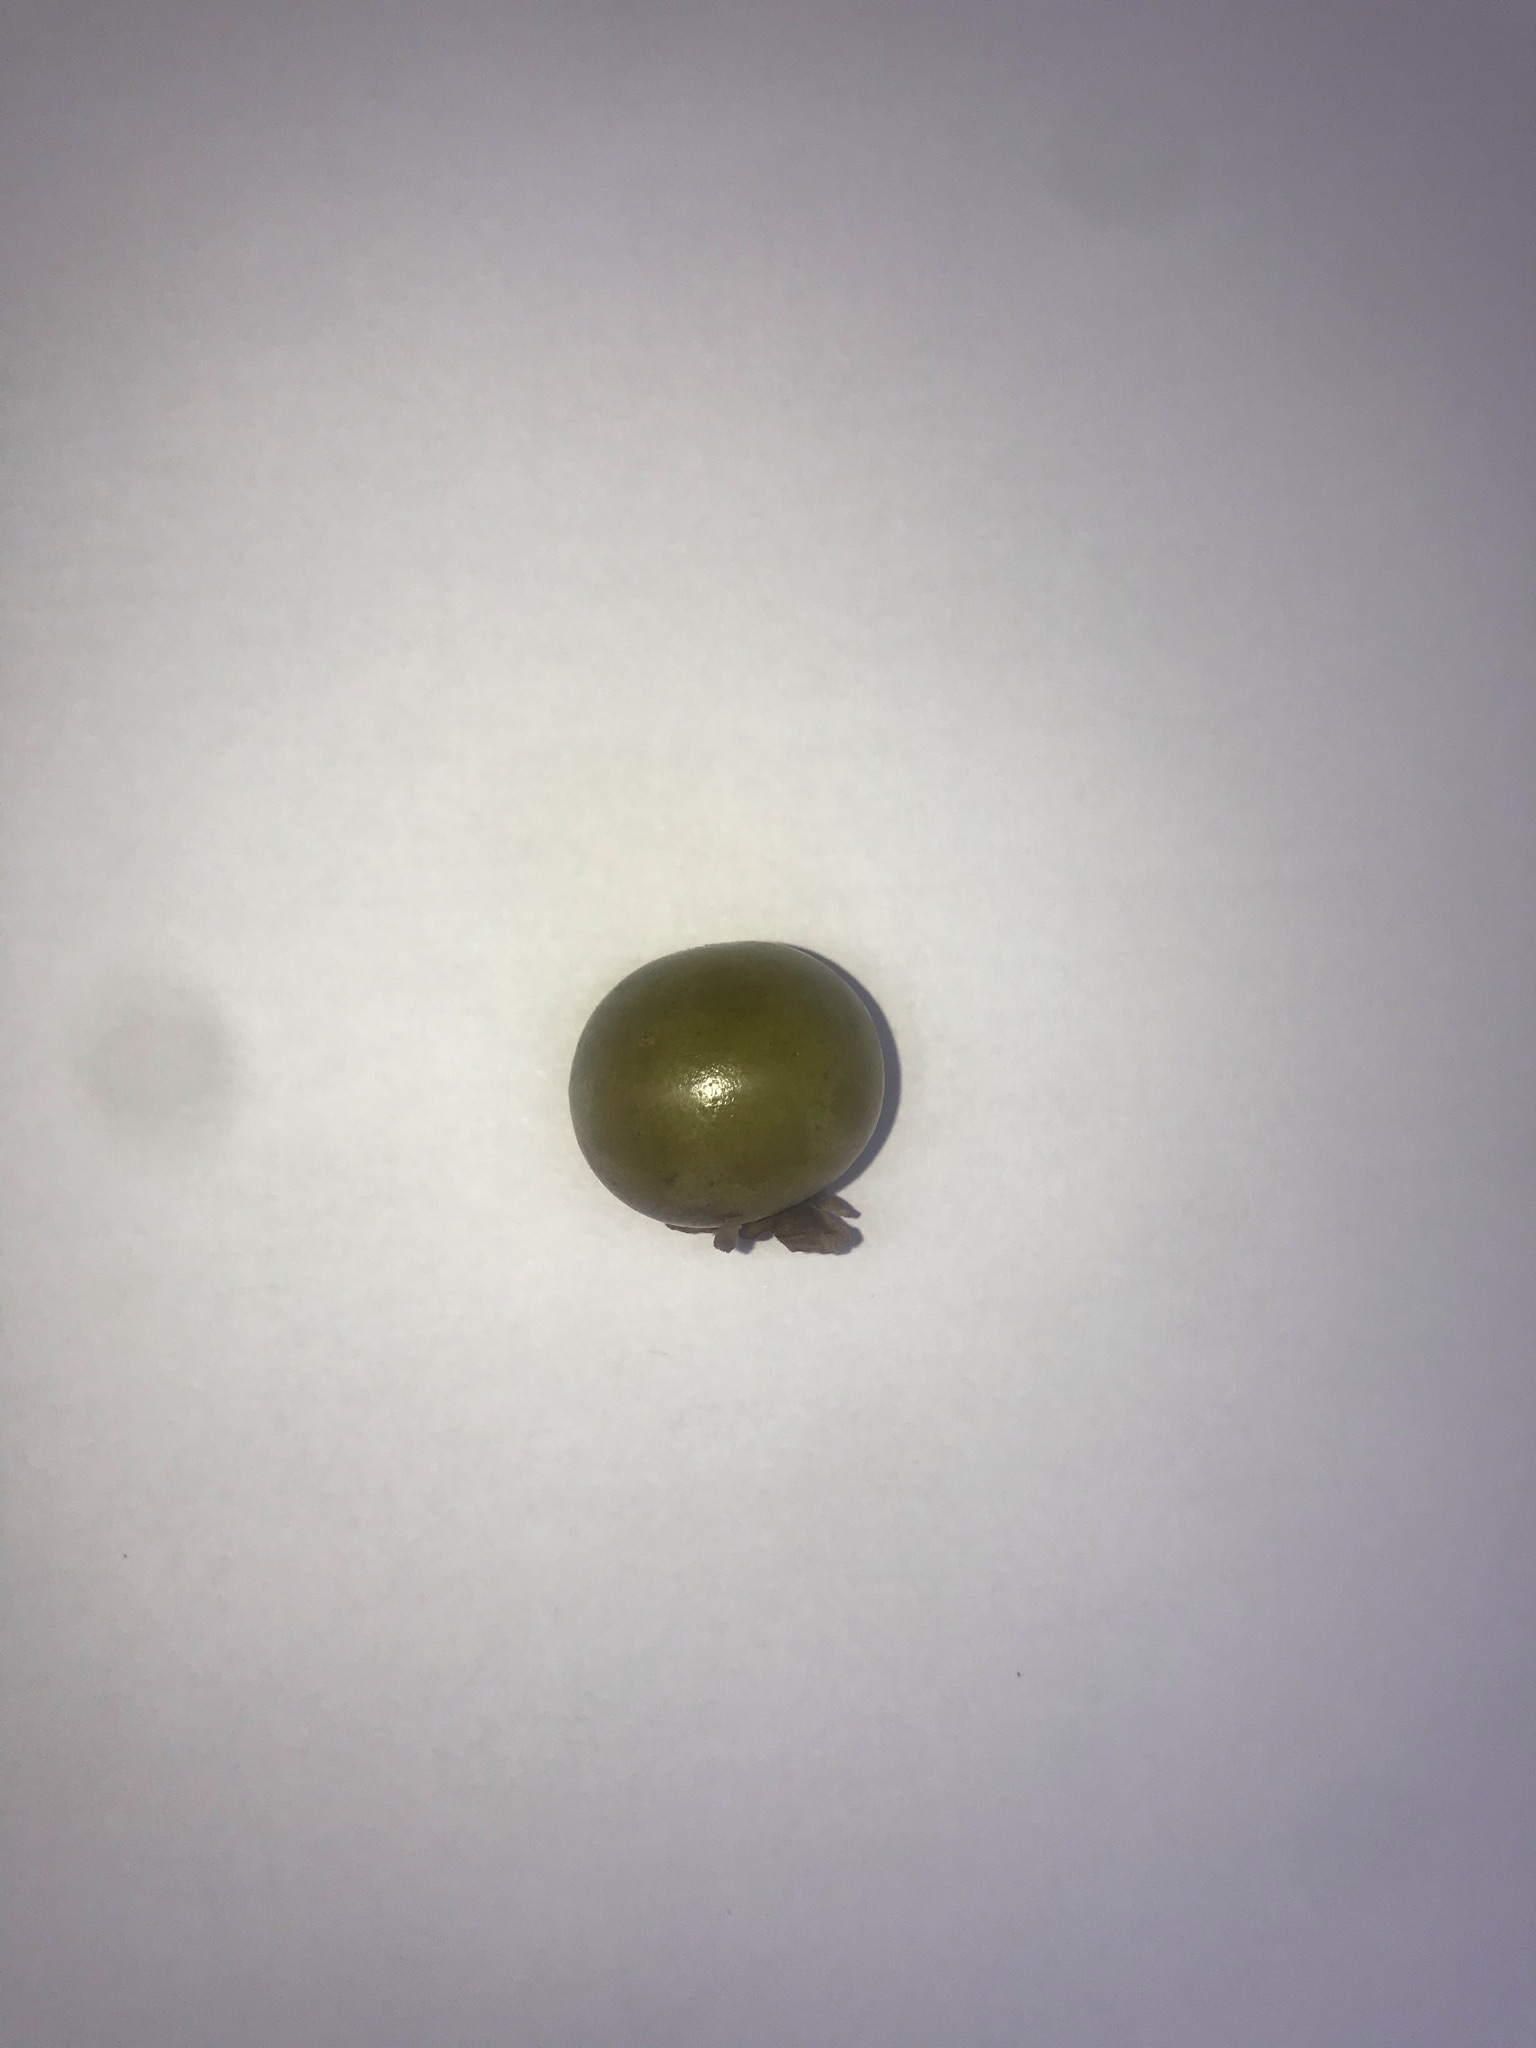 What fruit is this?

gabiroba
